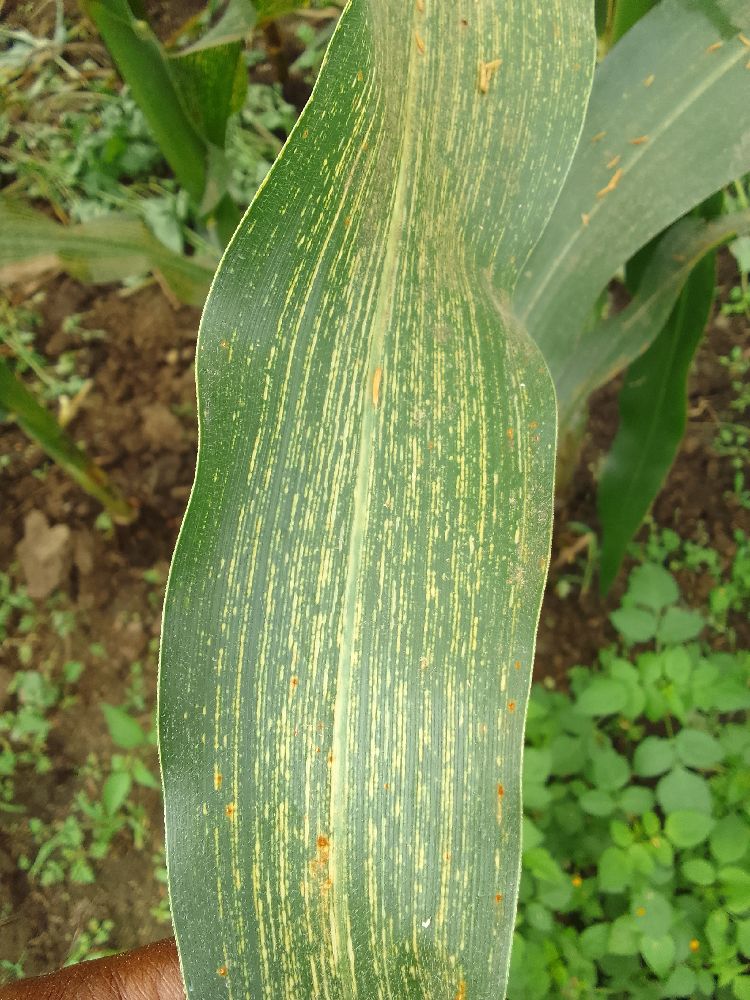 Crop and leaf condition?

maize, maize streak virus
